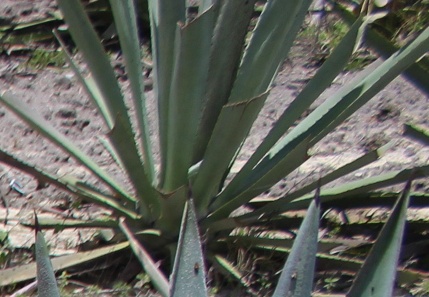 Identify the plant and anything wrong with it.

agave, small
